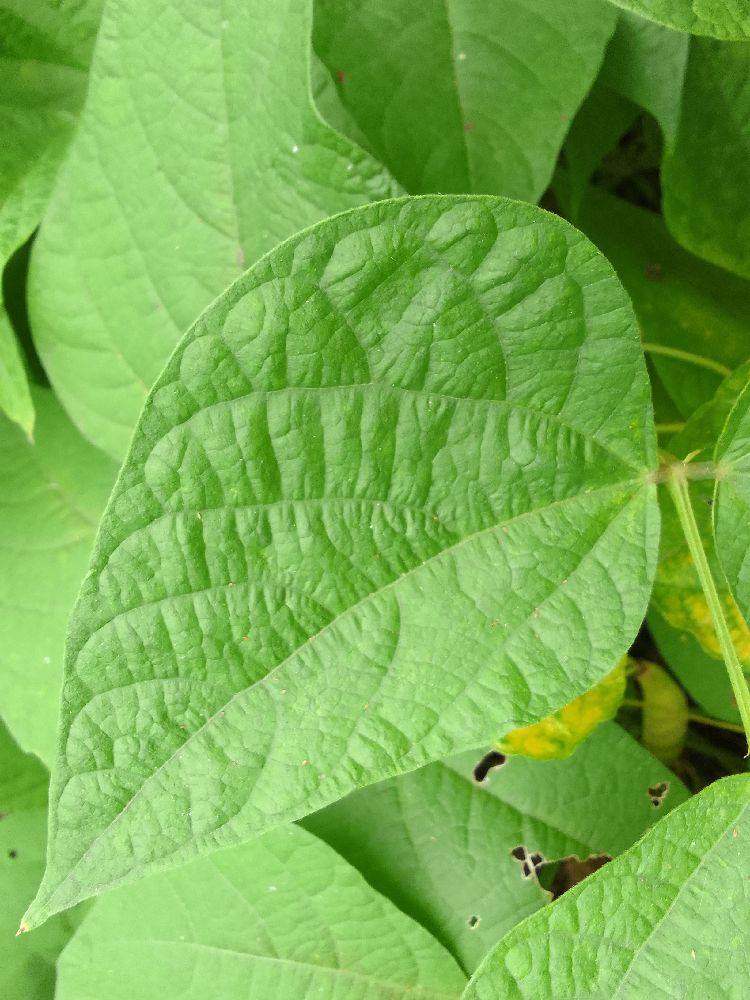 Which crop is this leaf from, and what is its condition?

common bean, healthy
